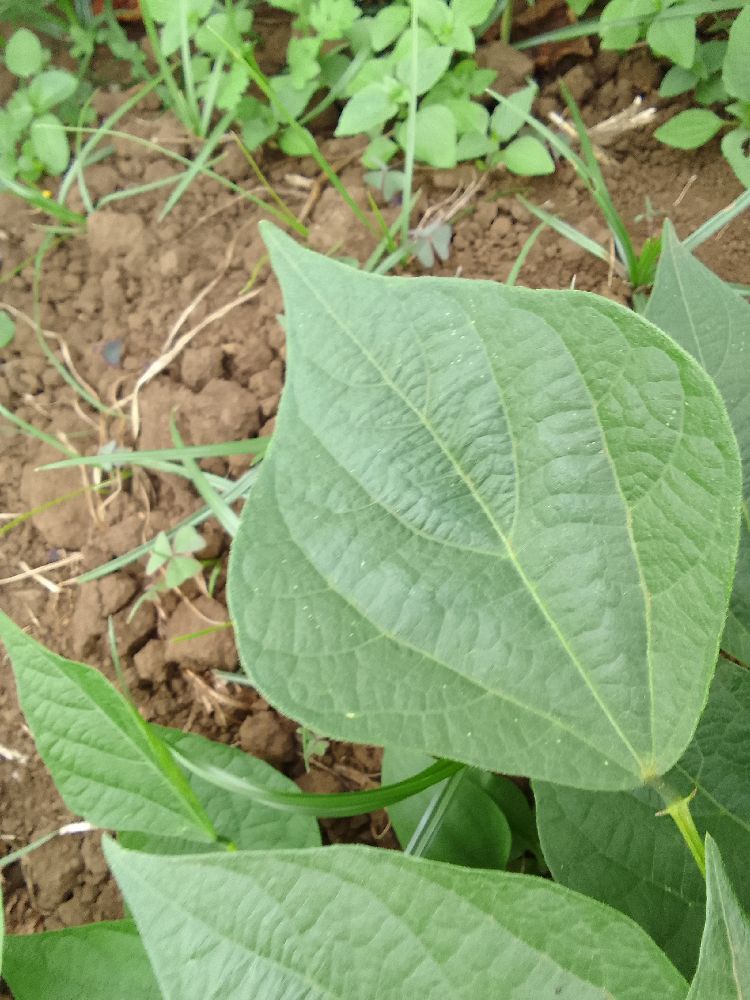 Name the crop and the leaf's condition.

common bean, healthy
